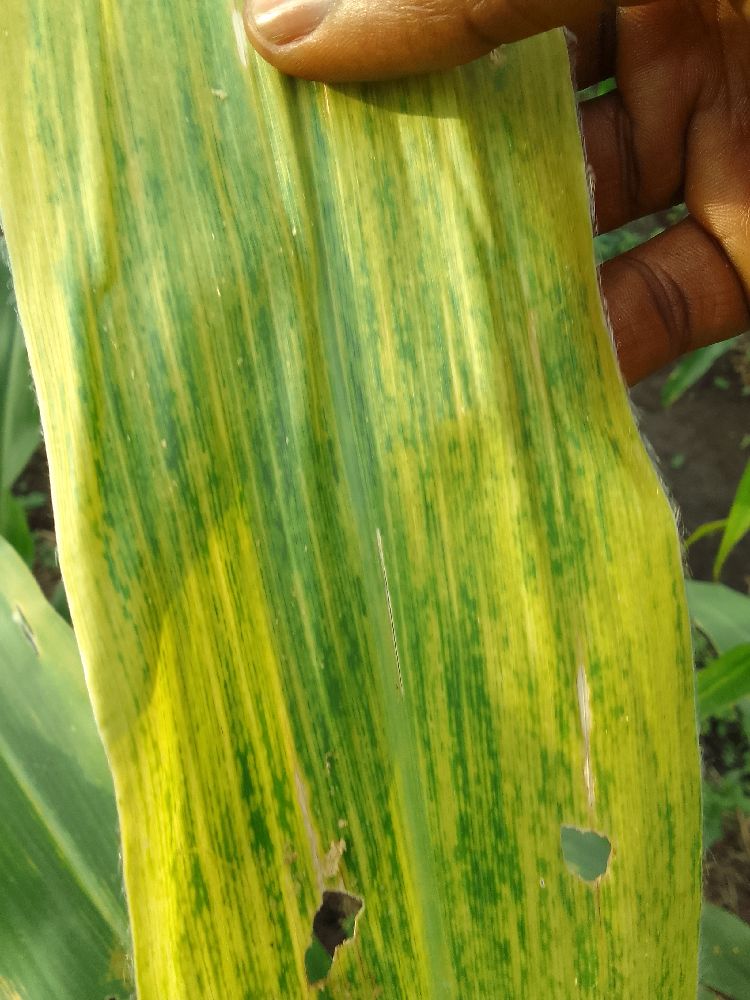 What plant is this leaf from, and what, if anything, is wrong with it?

maize, maize lethal necrosis
